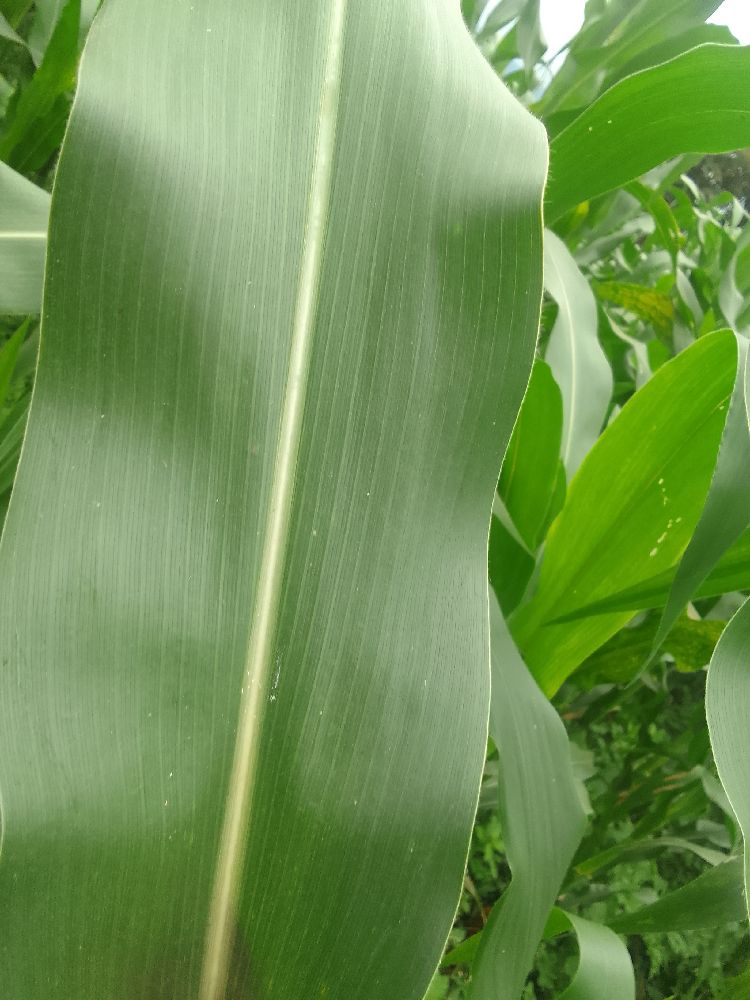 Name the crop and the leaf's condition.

maize, healthy
